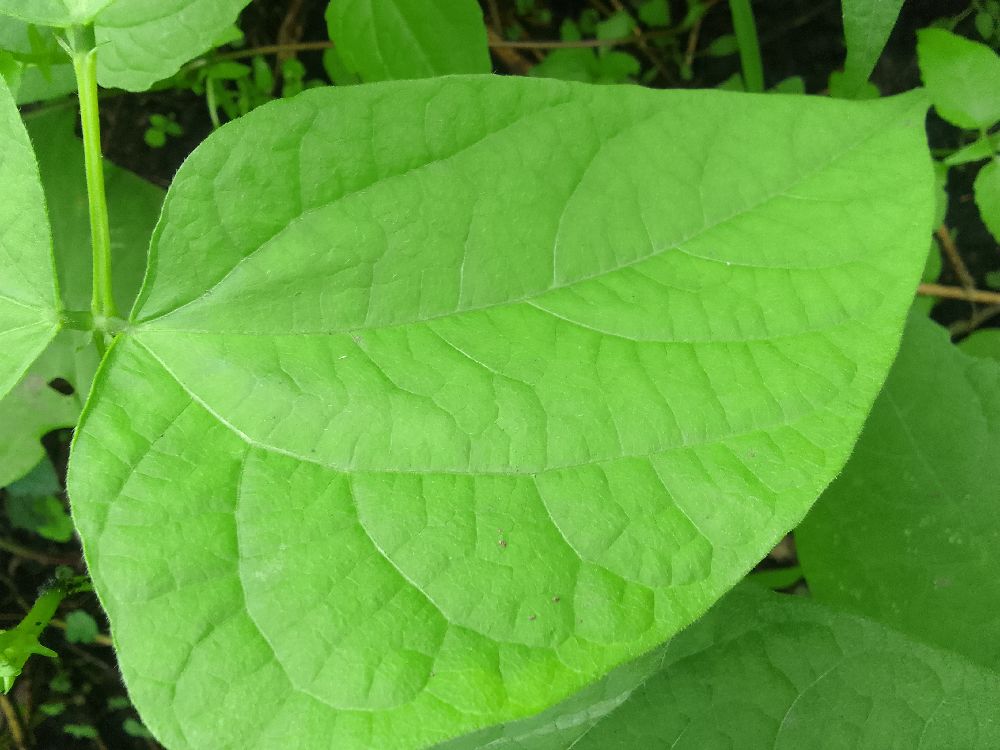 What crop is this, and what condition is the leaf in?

common bean, healthy
